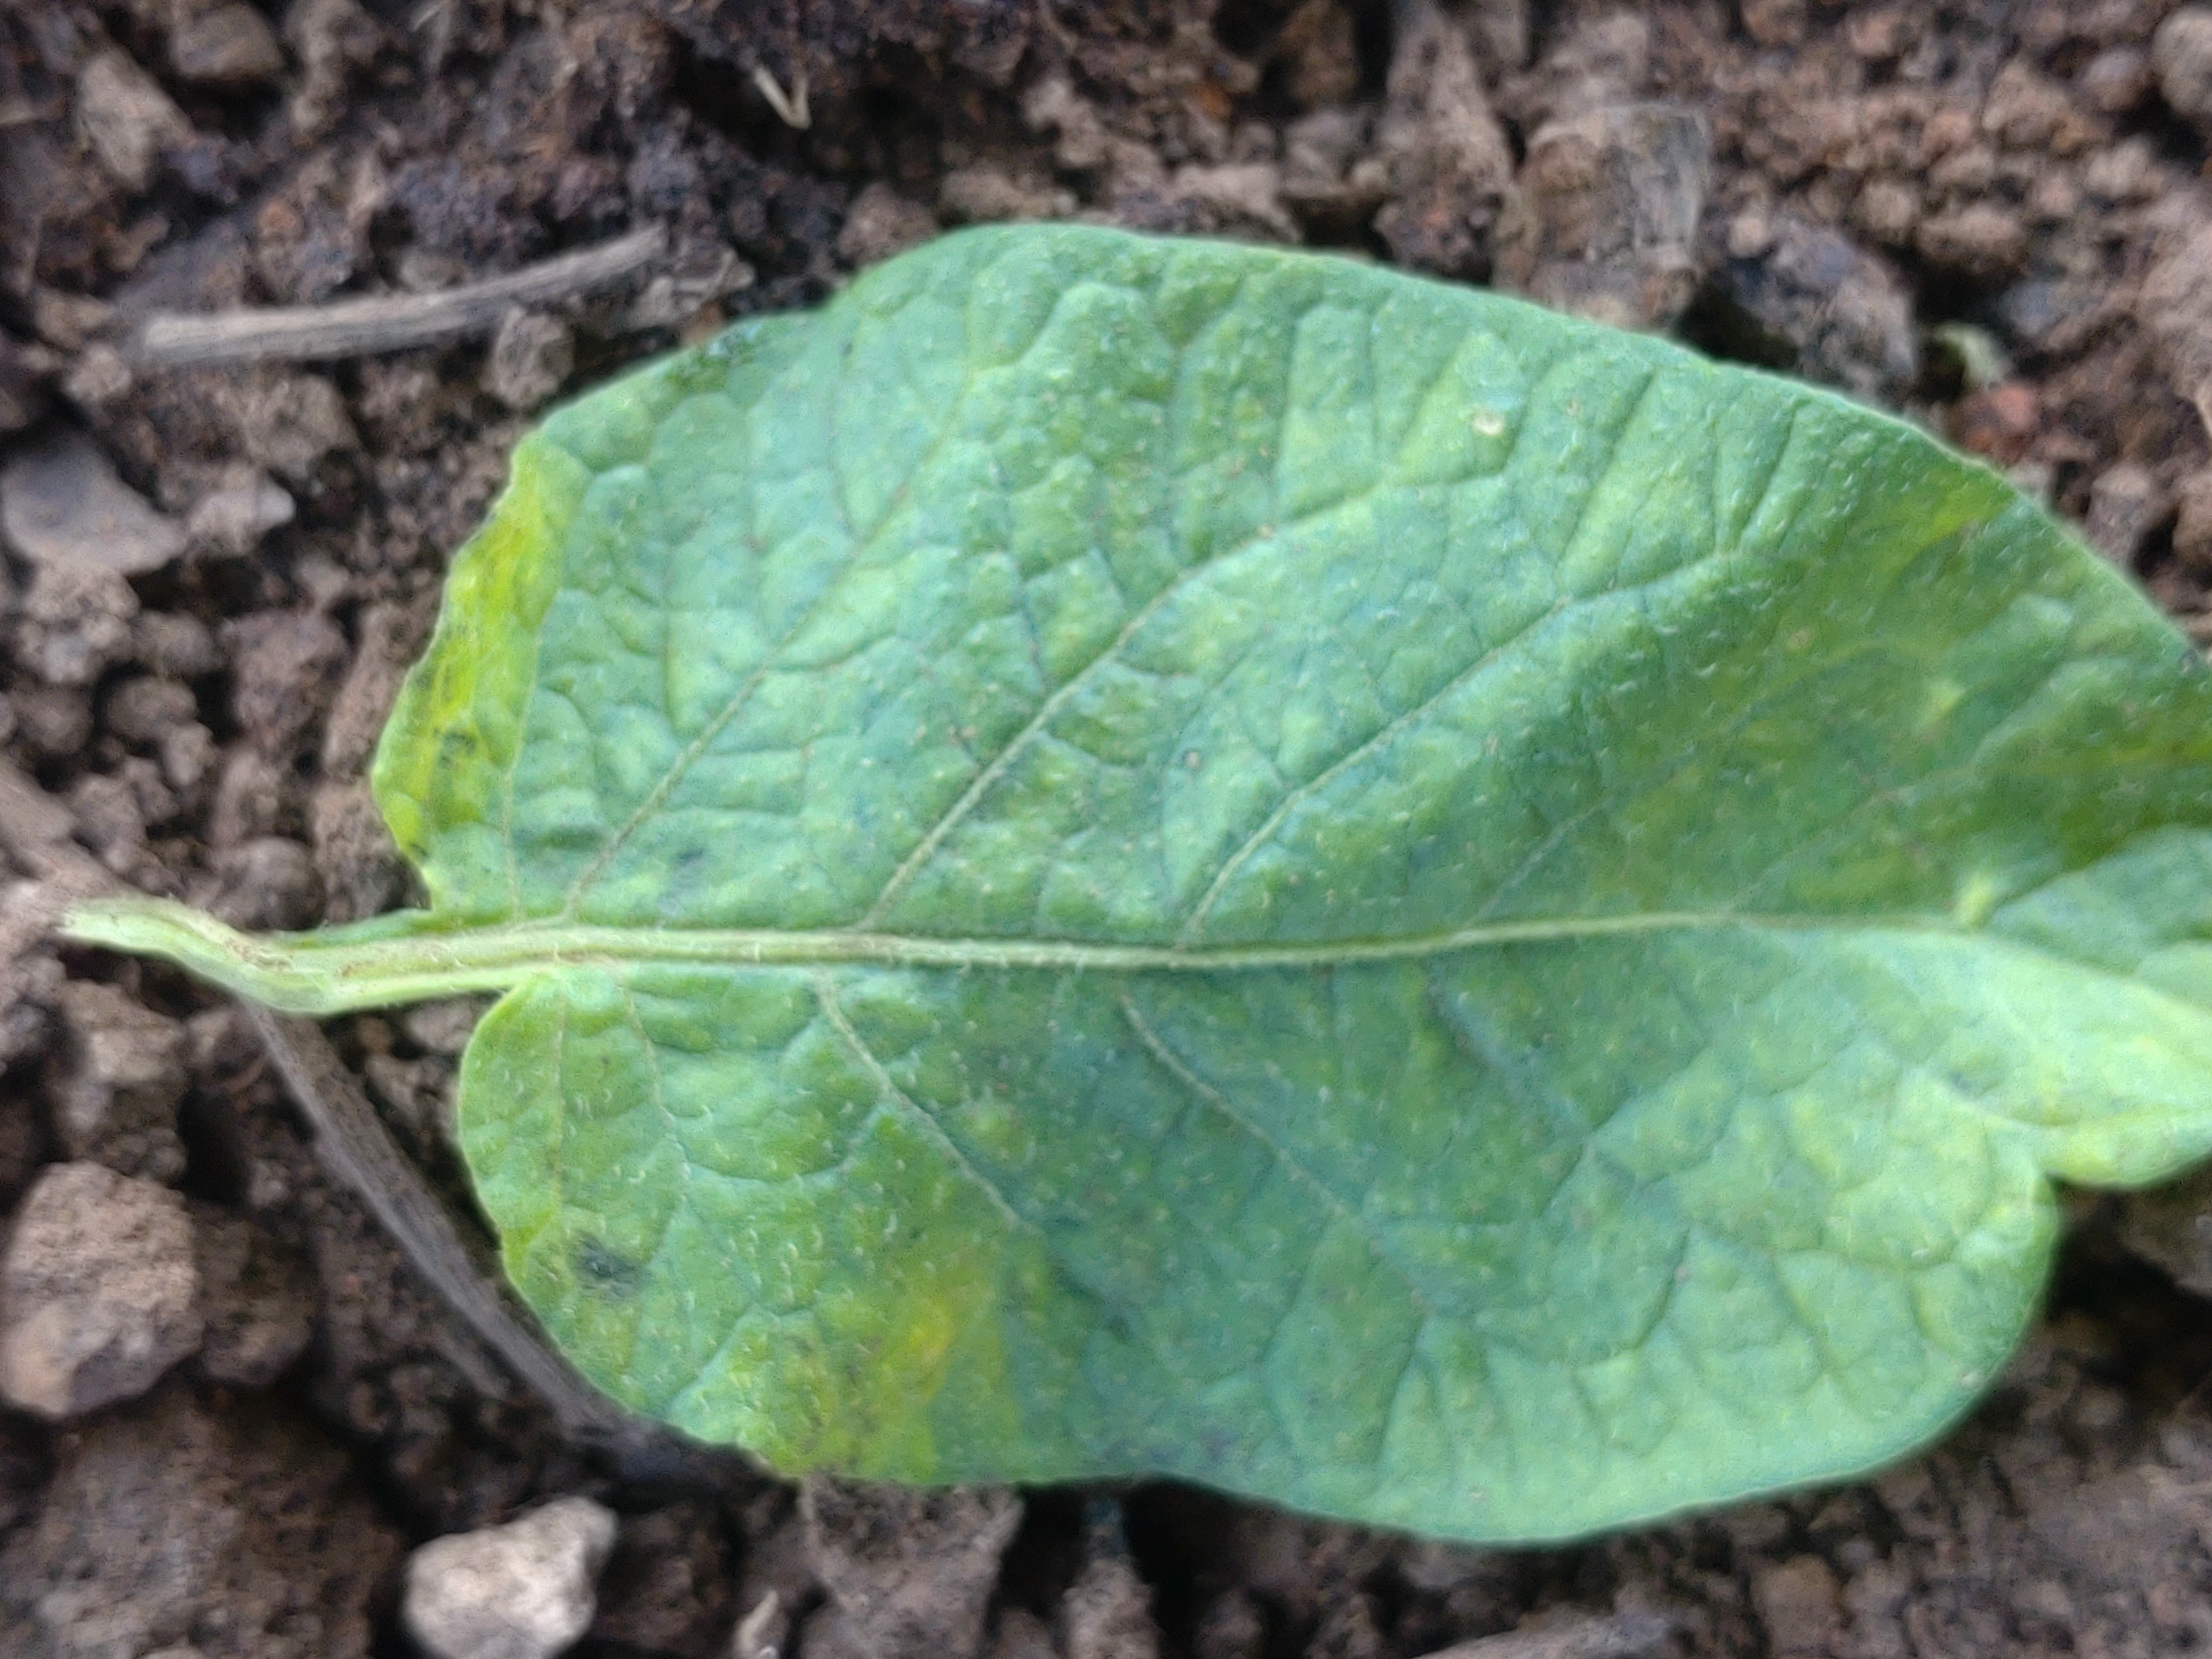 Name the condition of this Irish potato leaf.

late blight
